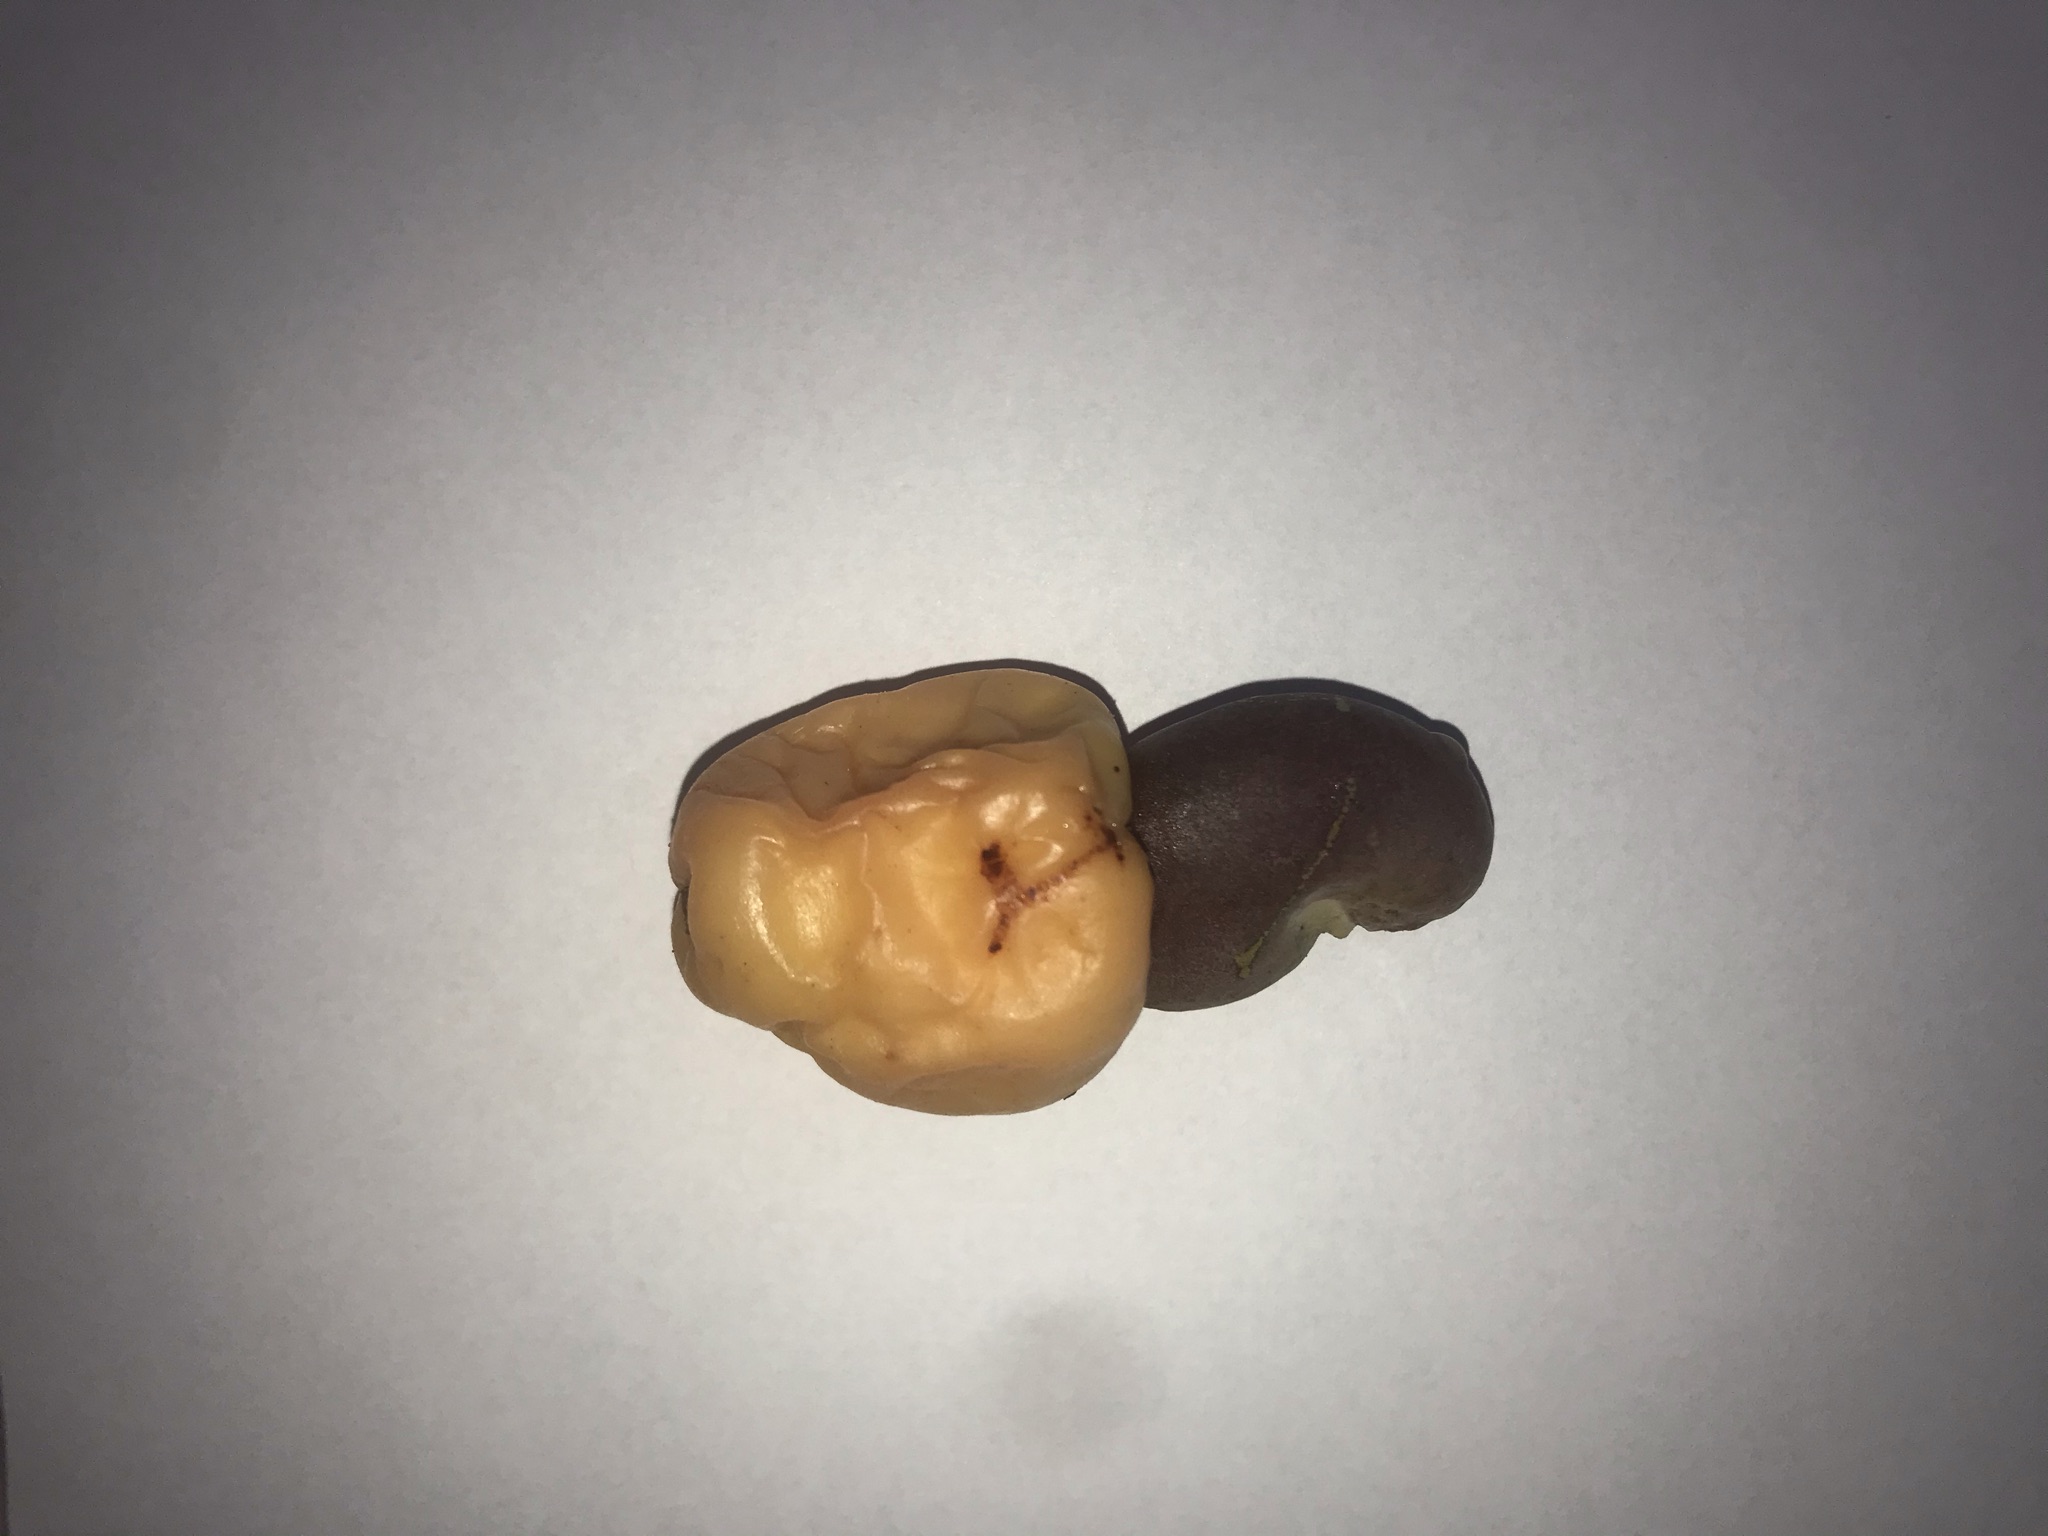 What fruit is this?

caju vermelho
